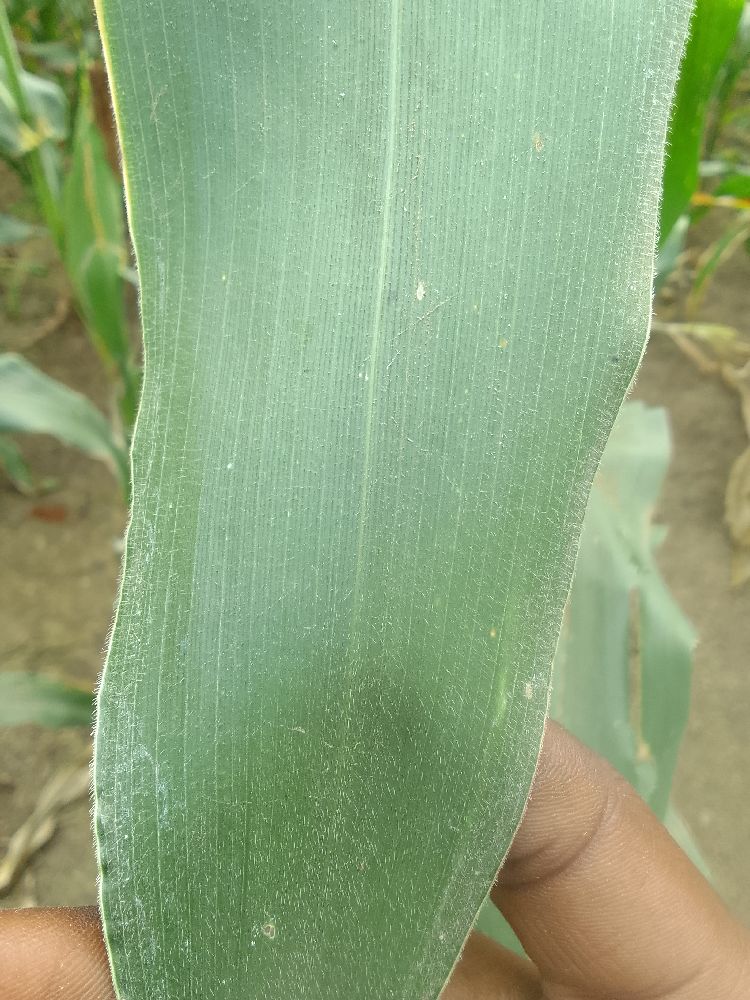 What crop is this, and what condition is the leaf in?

maize, healthy
